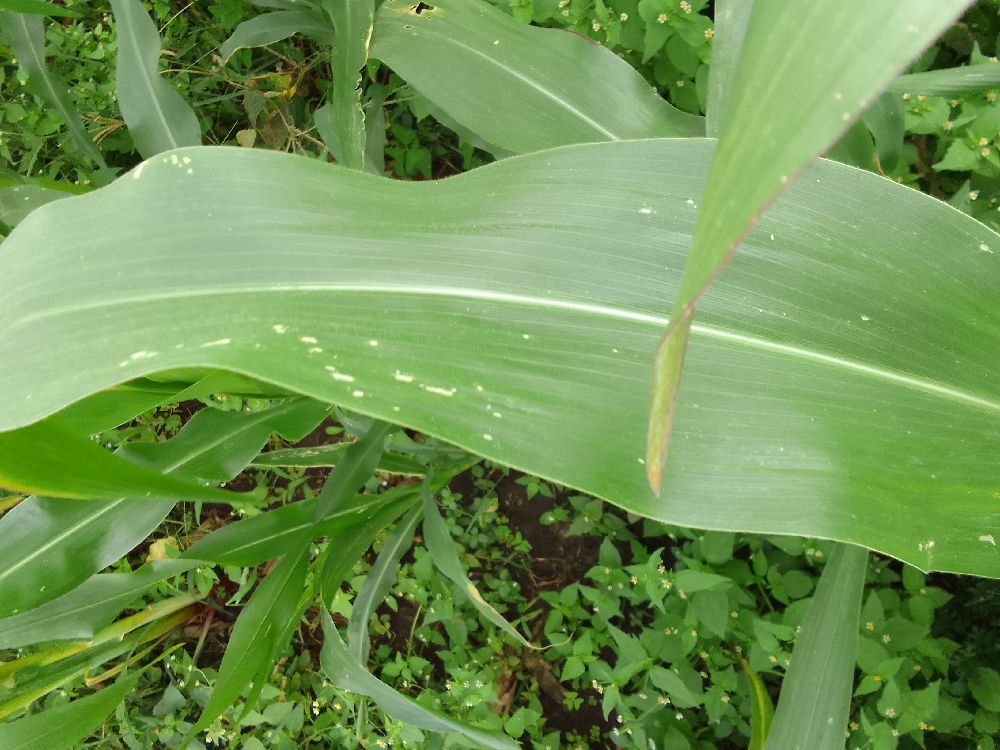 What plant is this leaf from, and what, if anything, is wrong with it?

maize, healthy
